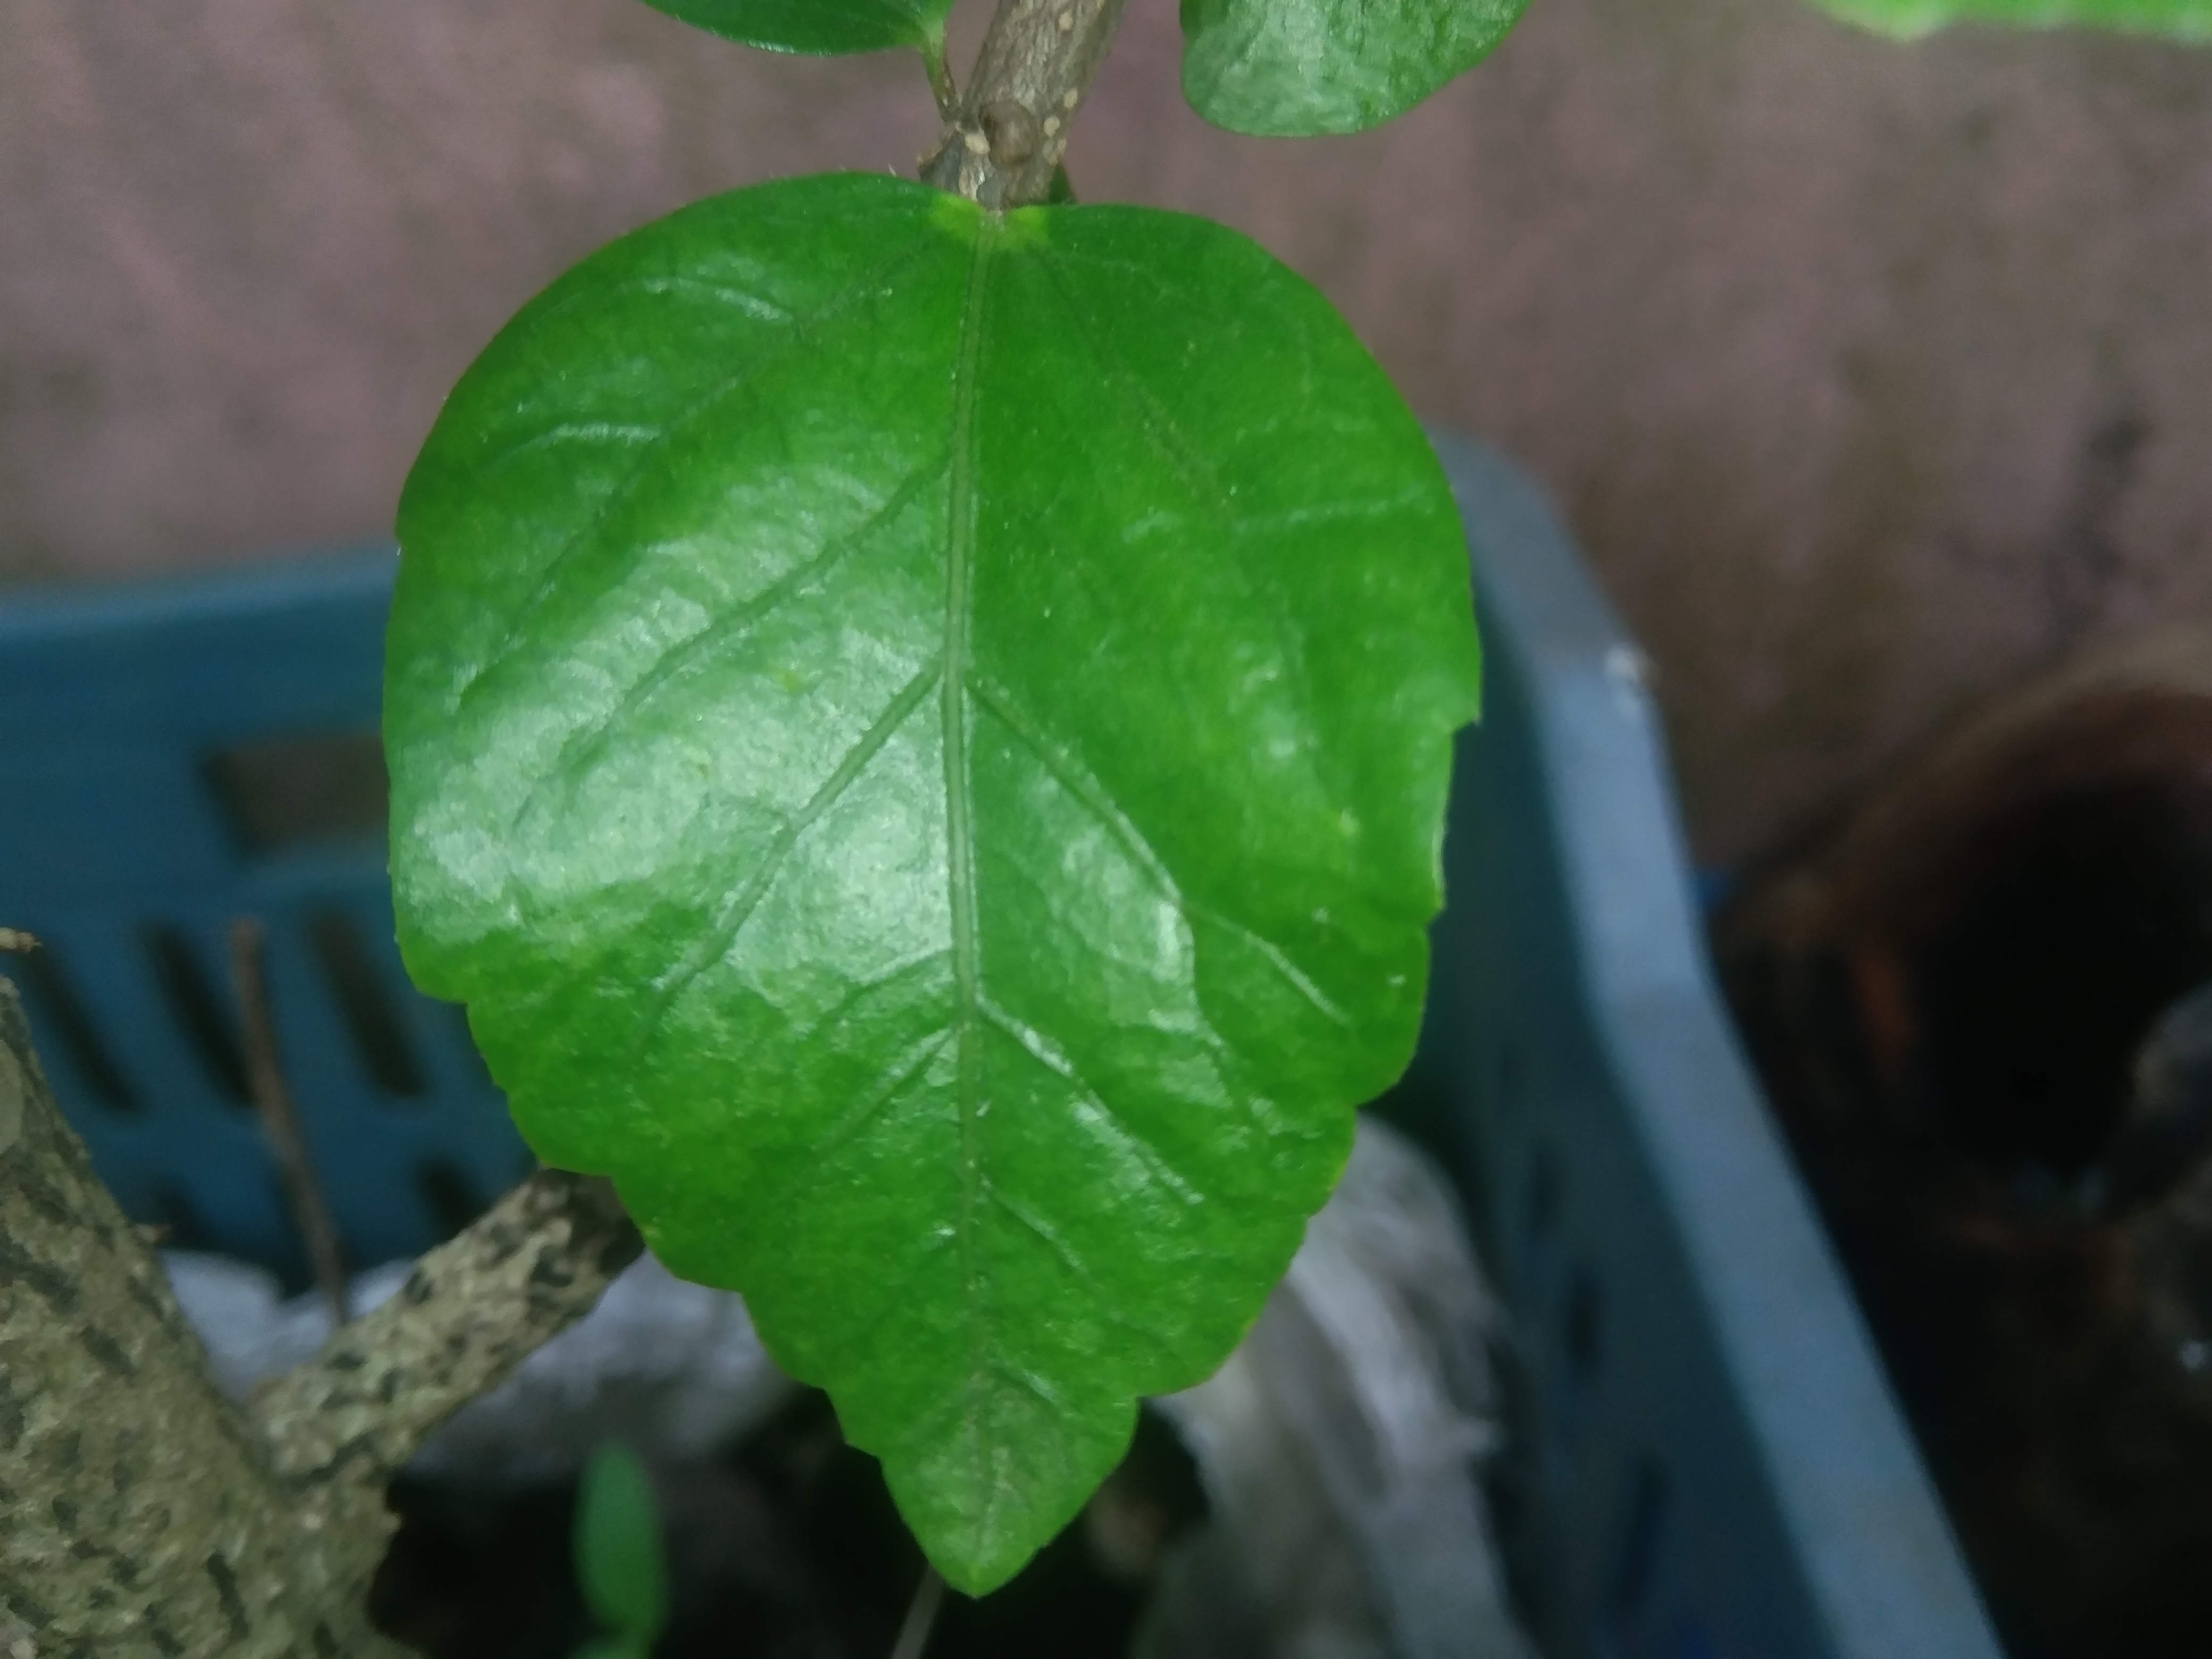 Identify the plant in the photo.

hibiscus
